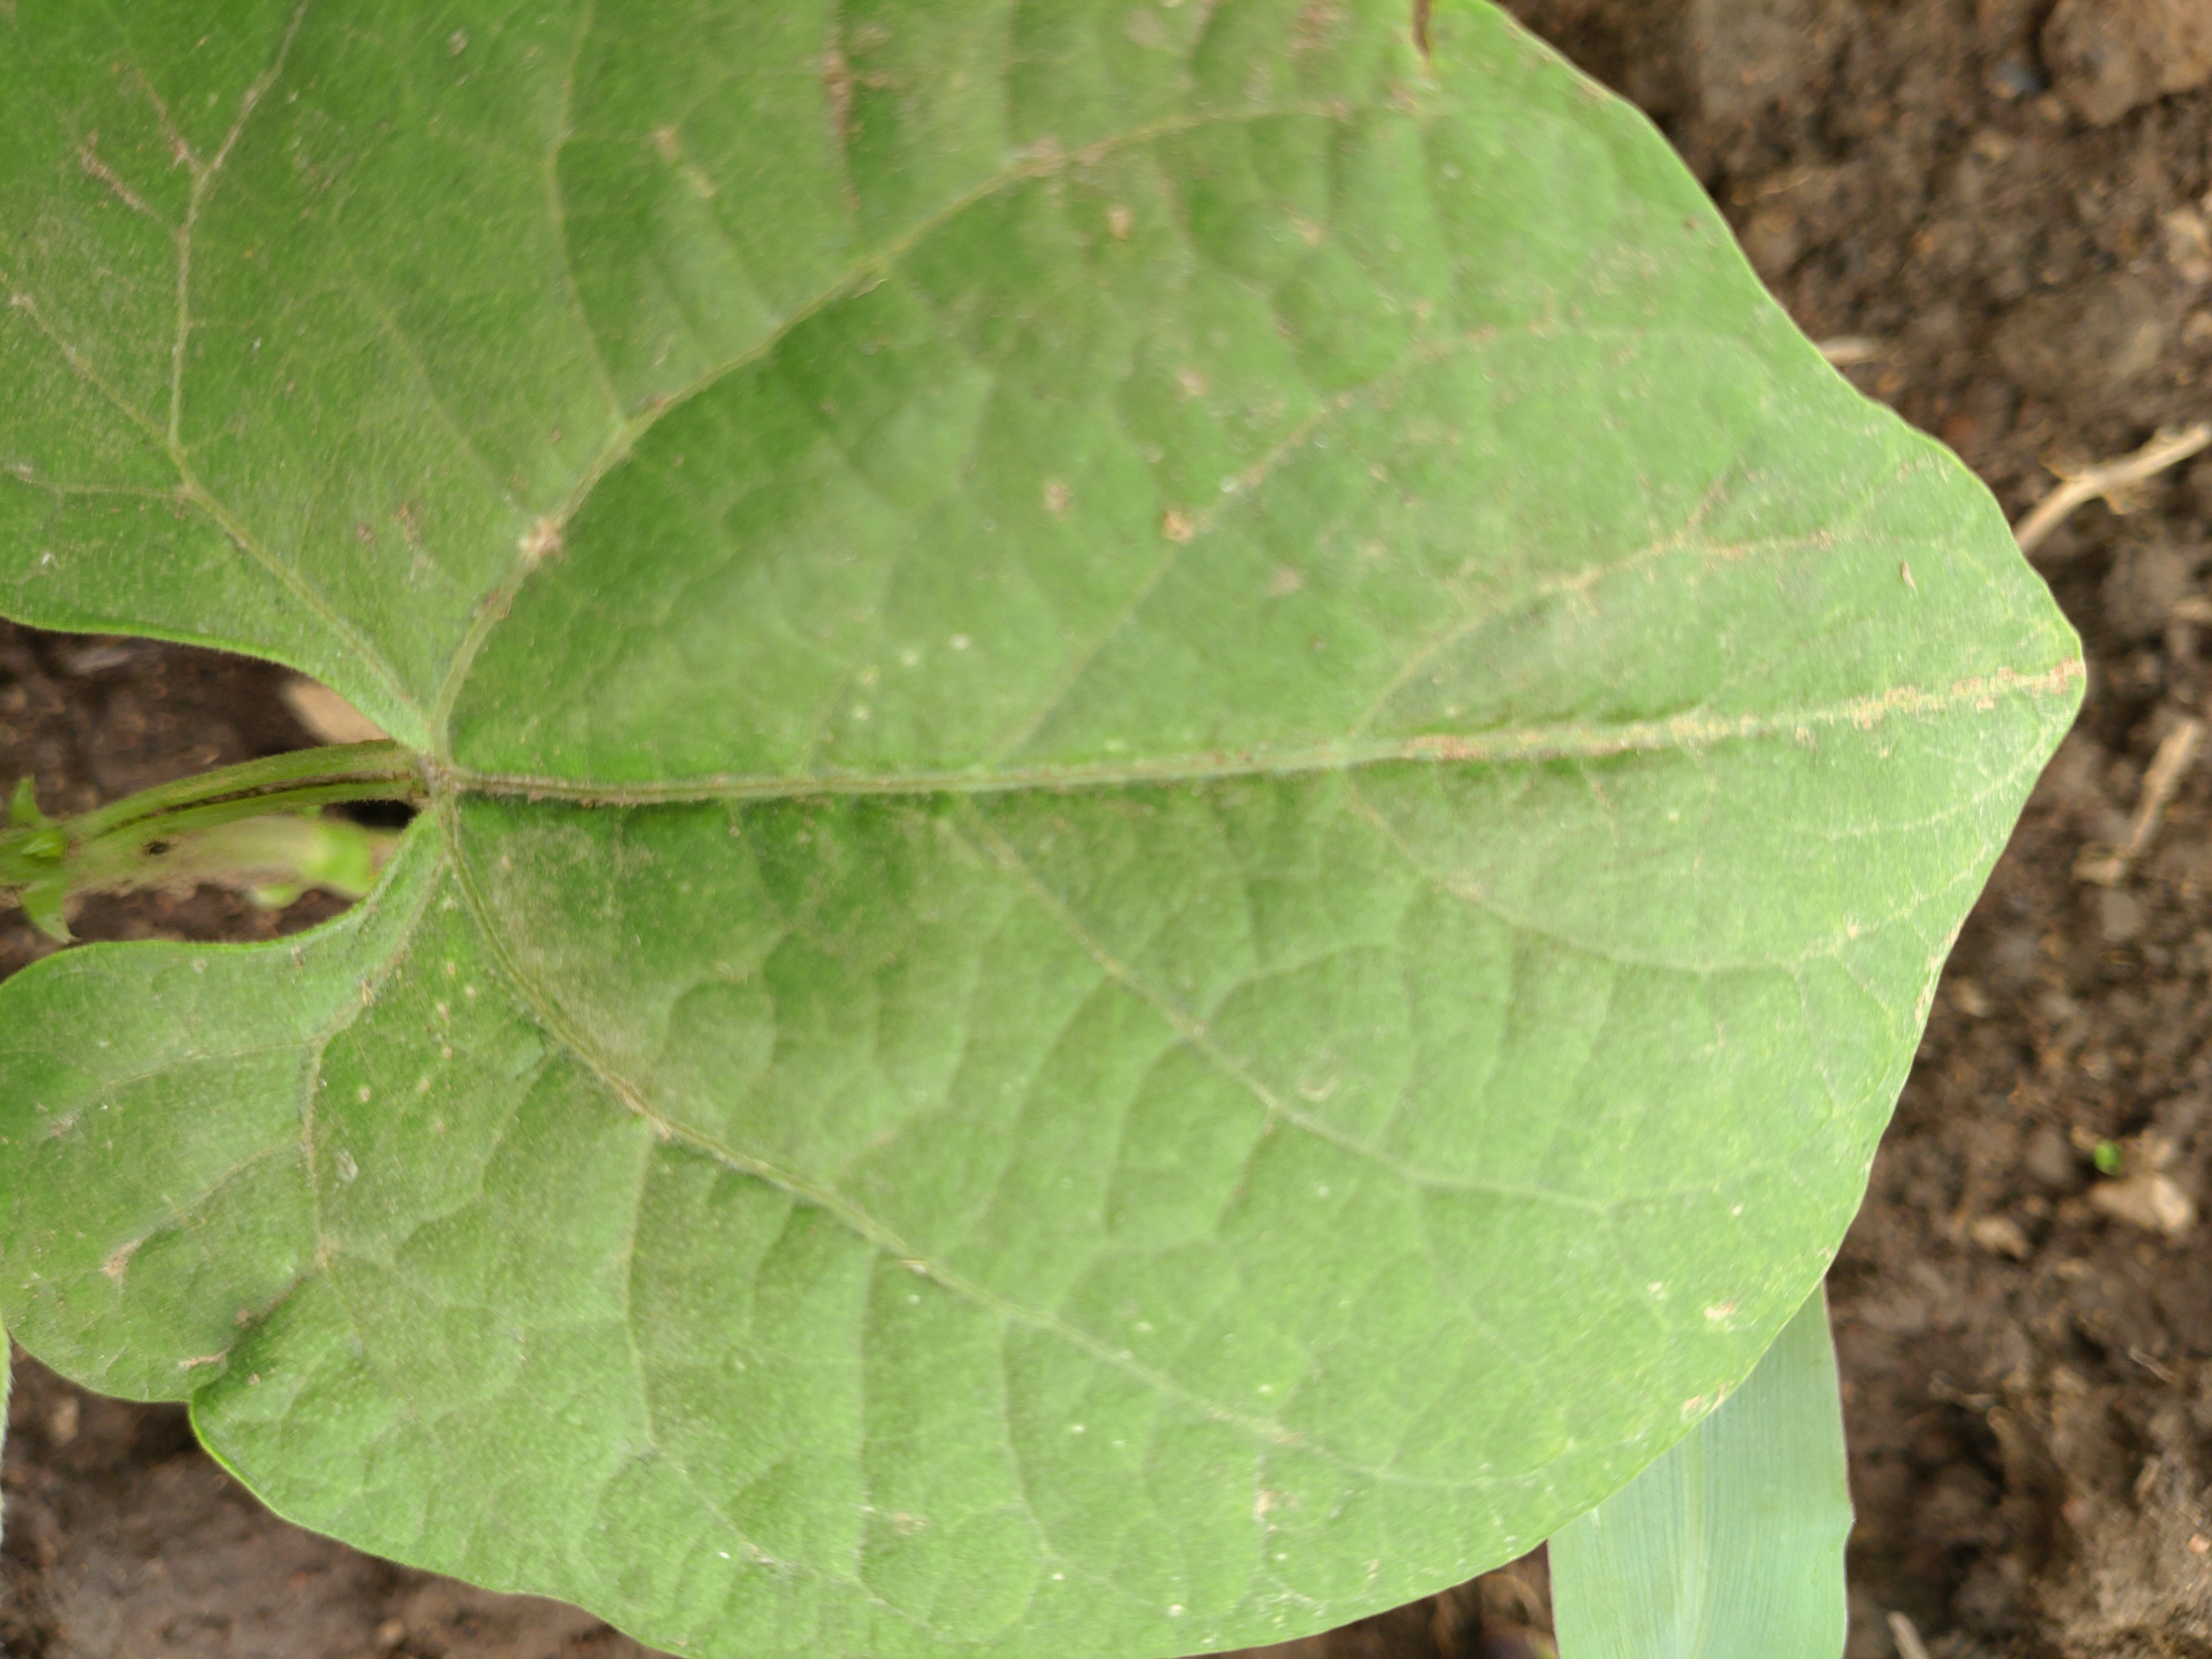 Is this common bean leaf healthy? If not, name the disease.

healthy
